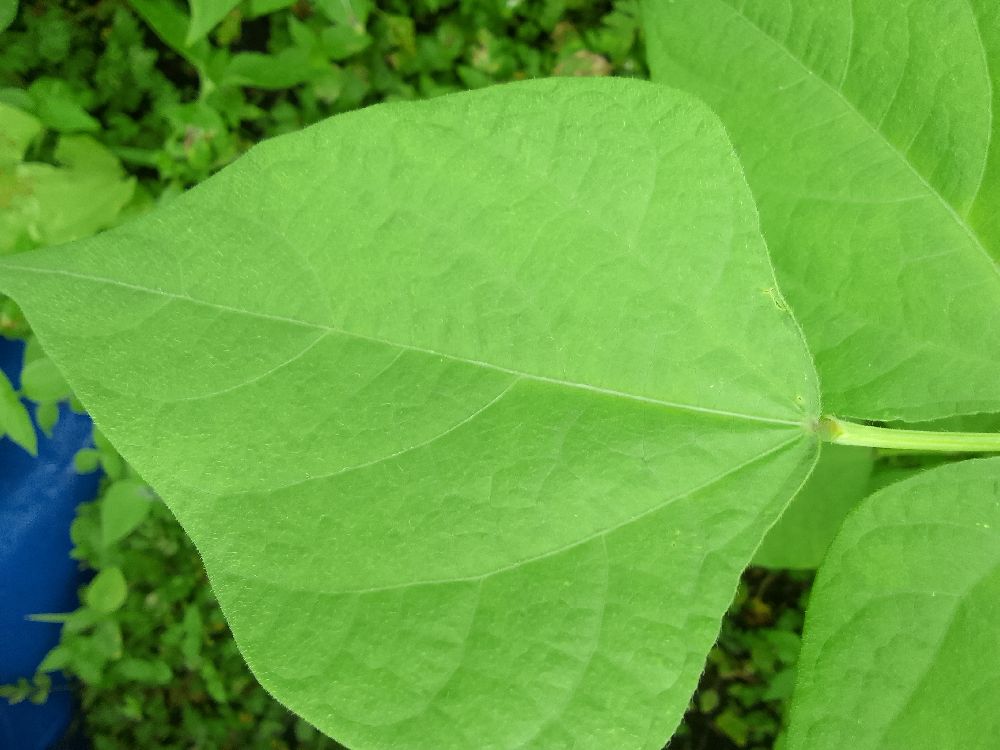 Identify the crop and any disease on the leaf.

common bean, healthy
